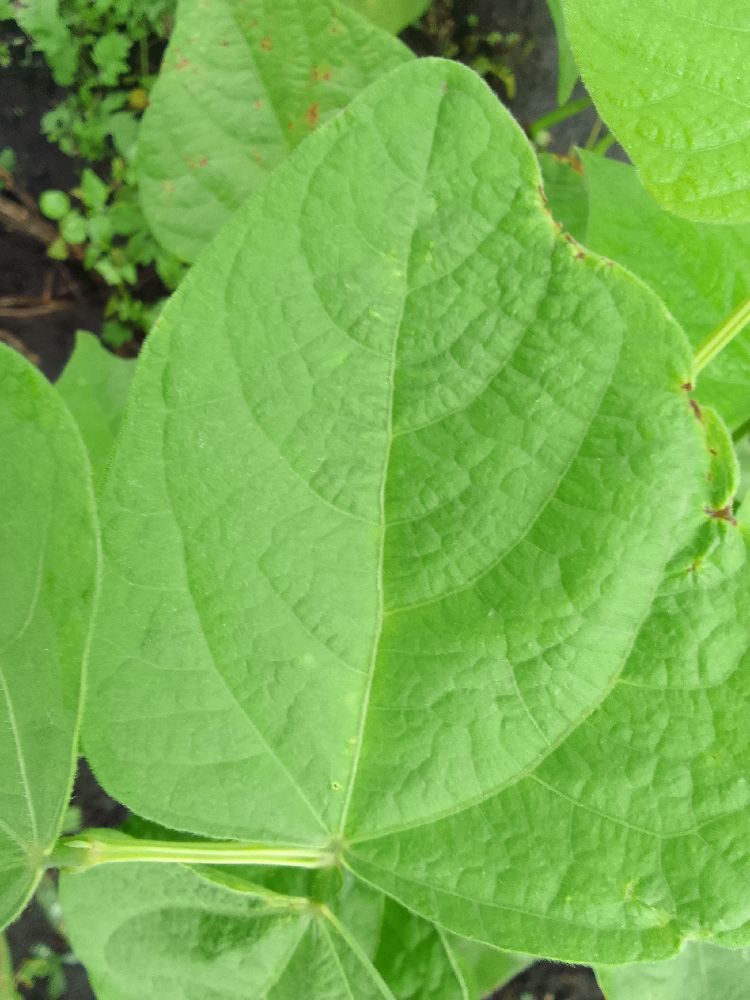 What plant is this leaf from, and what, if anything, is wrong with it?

common bean, healthy
